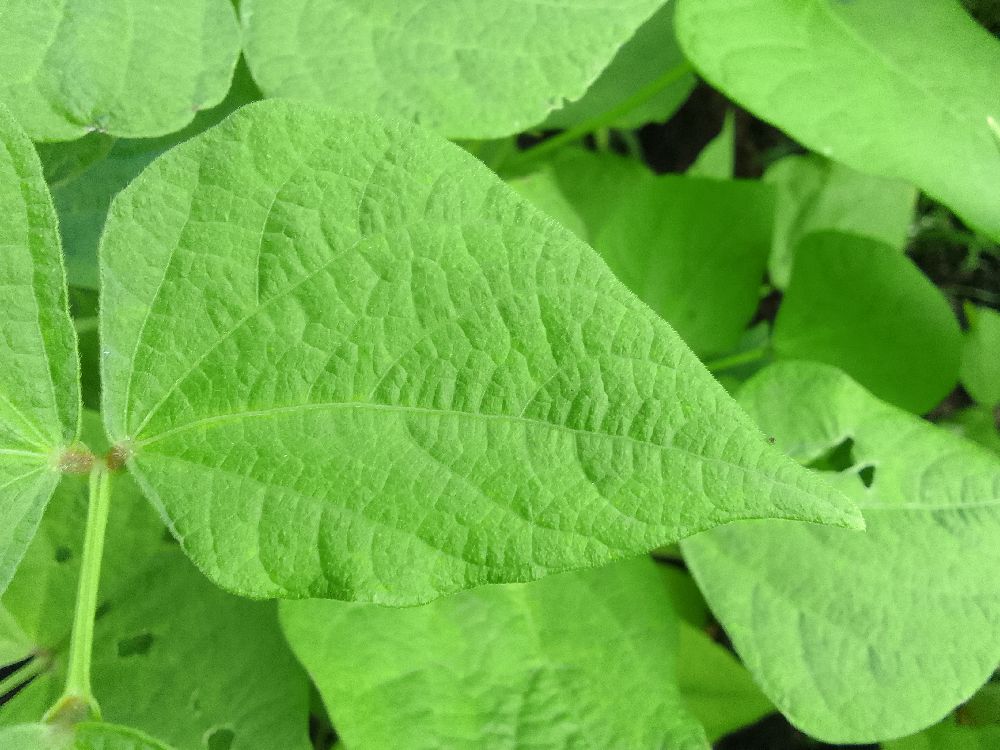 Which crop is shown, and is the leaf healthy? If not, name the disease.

common bean, healthy
